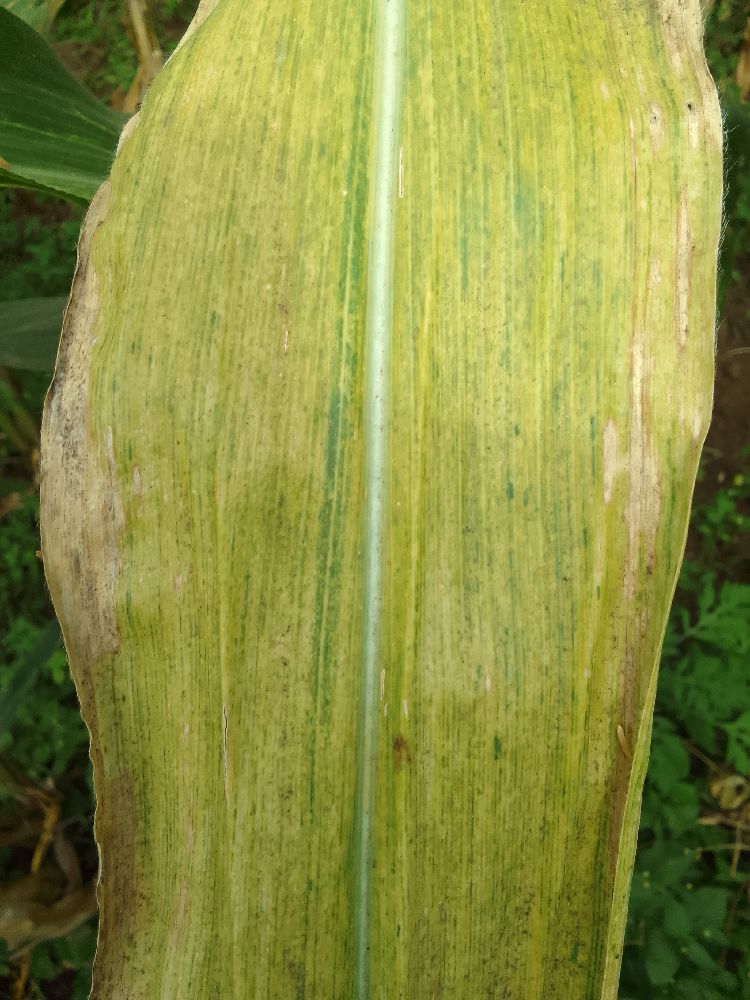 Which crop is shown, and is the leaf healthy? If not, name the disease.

maize, maize lethal necrosis
